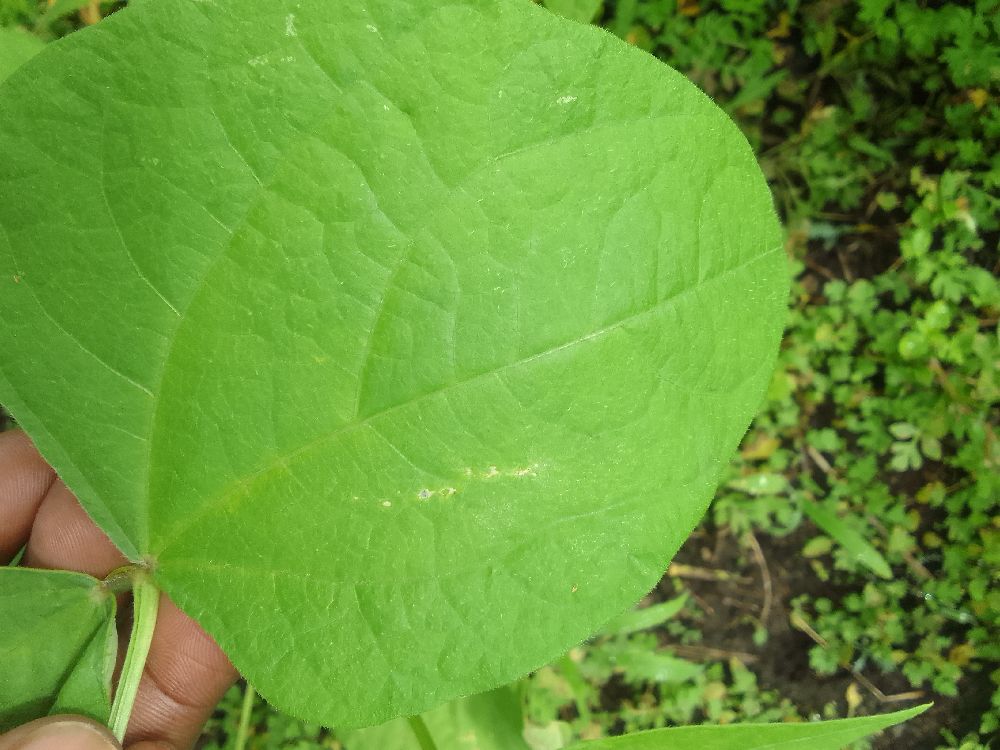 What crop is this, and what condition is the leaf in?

common bean, healthy
